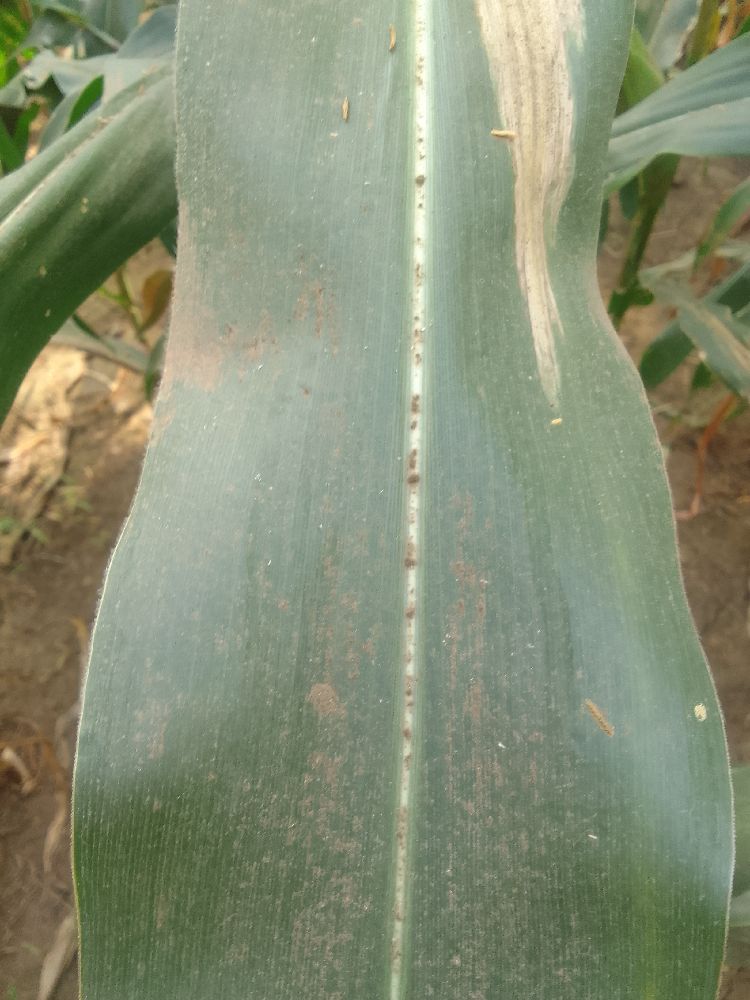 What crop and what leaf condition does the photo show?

maize, healthy
